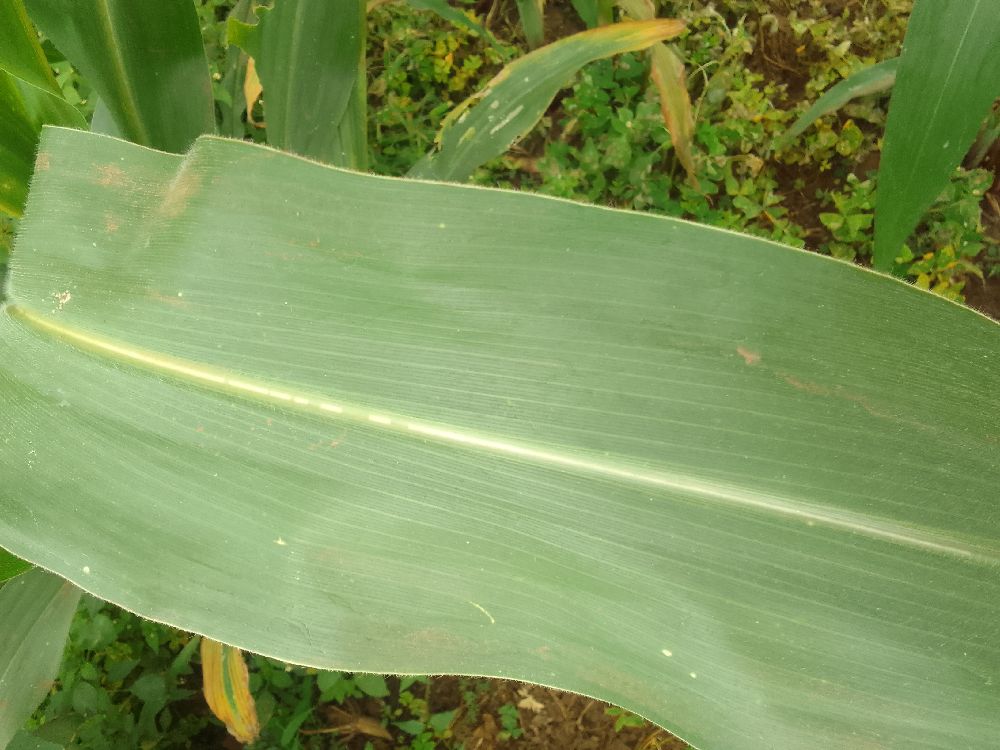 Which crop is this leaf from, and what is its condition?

maize, healthy
